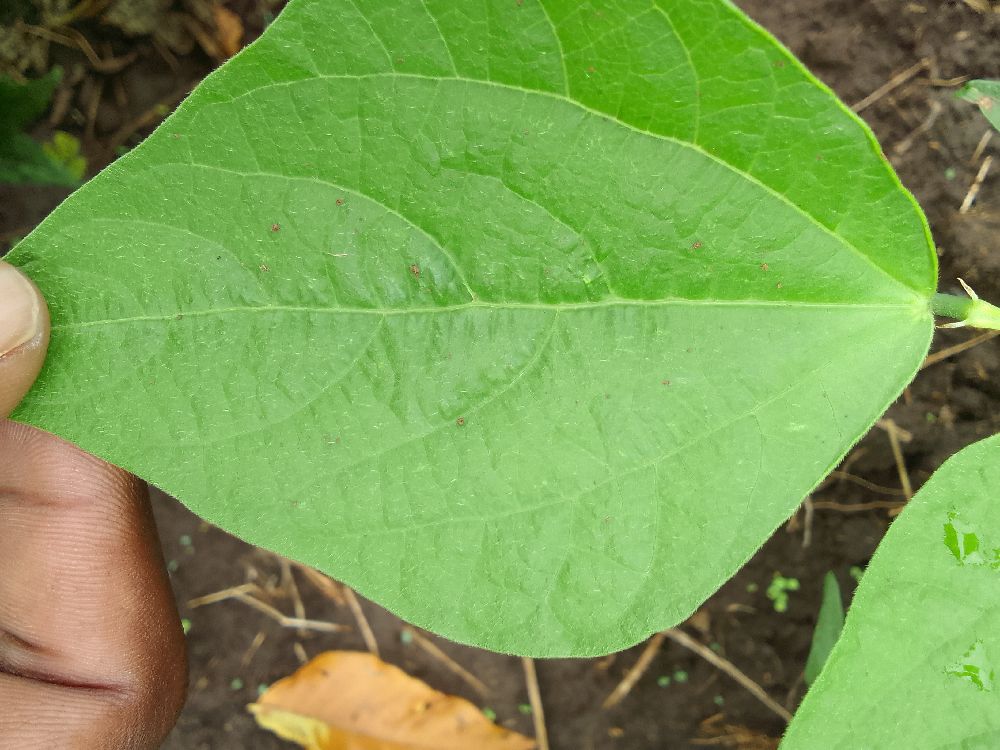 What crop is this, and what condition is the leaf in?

common bean, healthy
